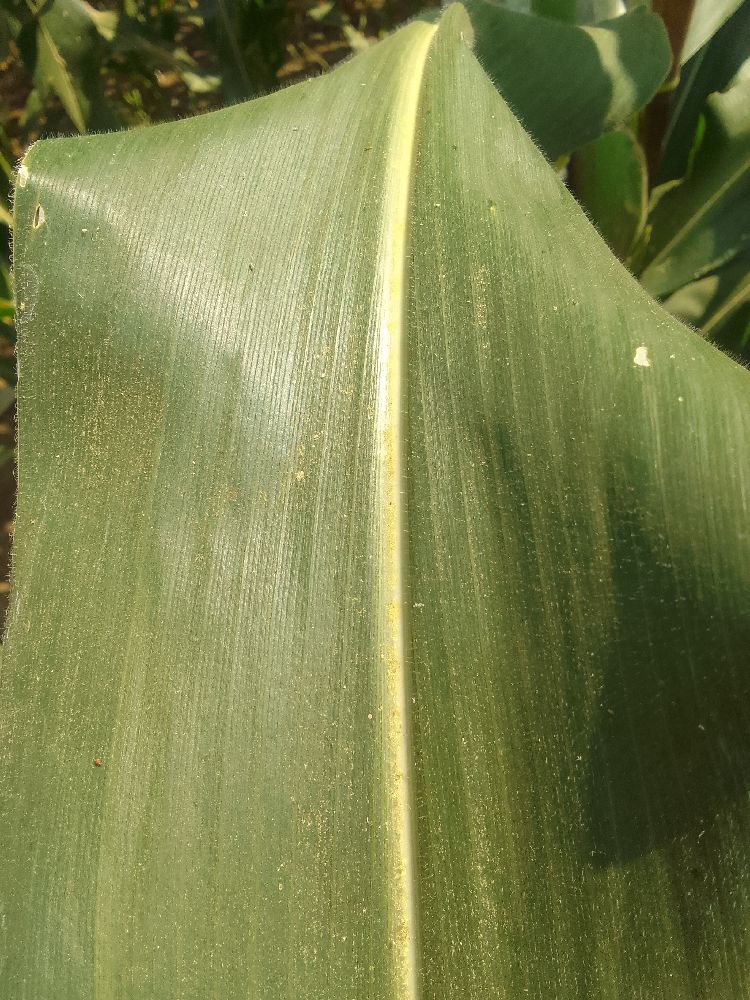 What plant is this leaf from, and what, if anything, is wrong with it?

maize, healthy
